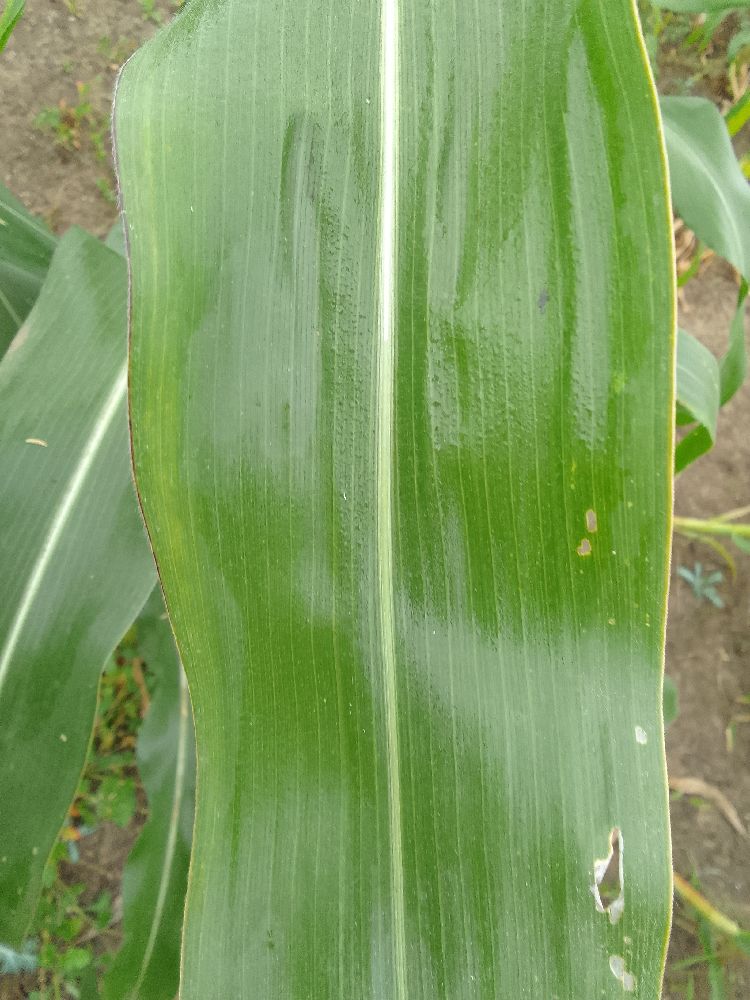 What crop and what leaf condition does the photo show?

maize, healthy
